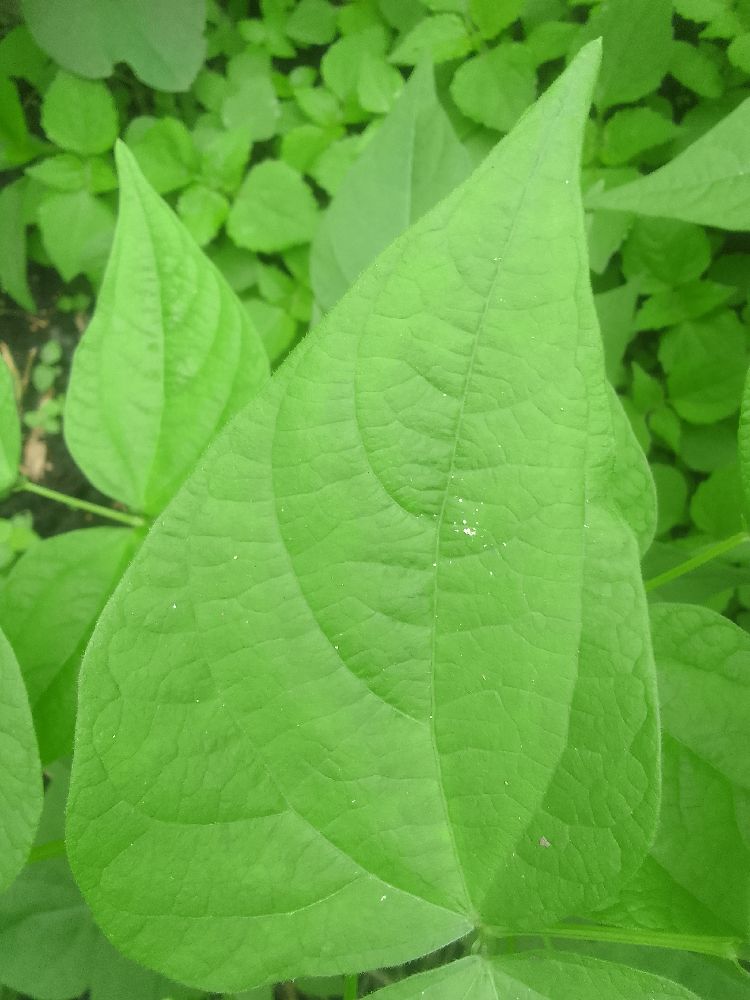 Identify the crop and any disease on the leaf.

common bean, healthy
